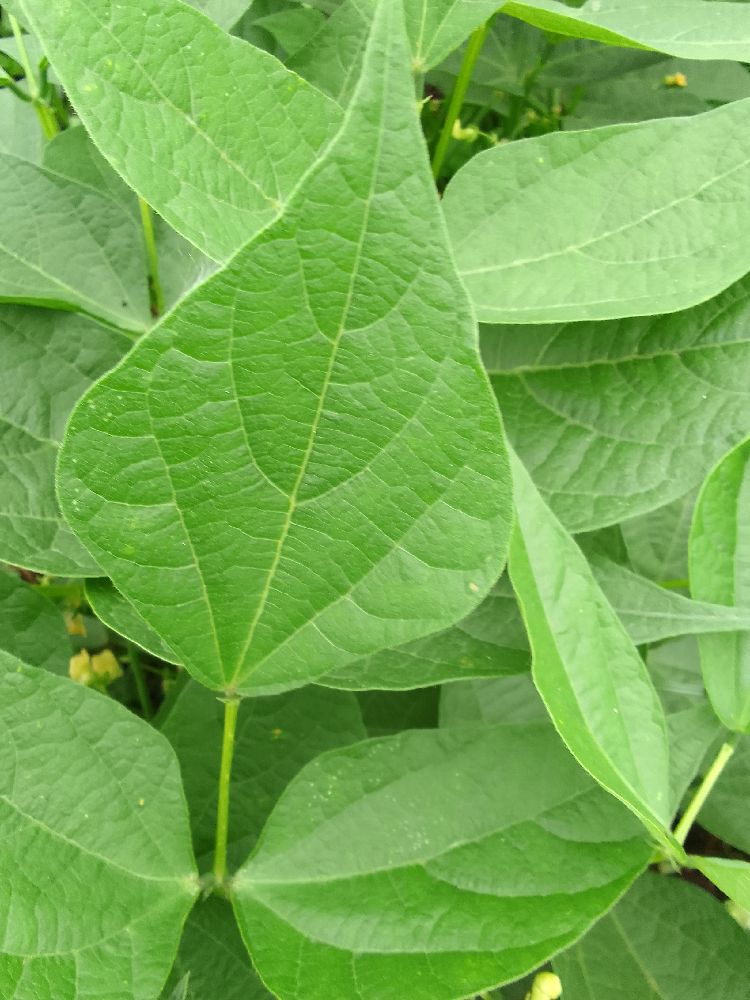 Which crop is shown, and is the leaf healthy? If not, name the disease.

common bean, healthy
